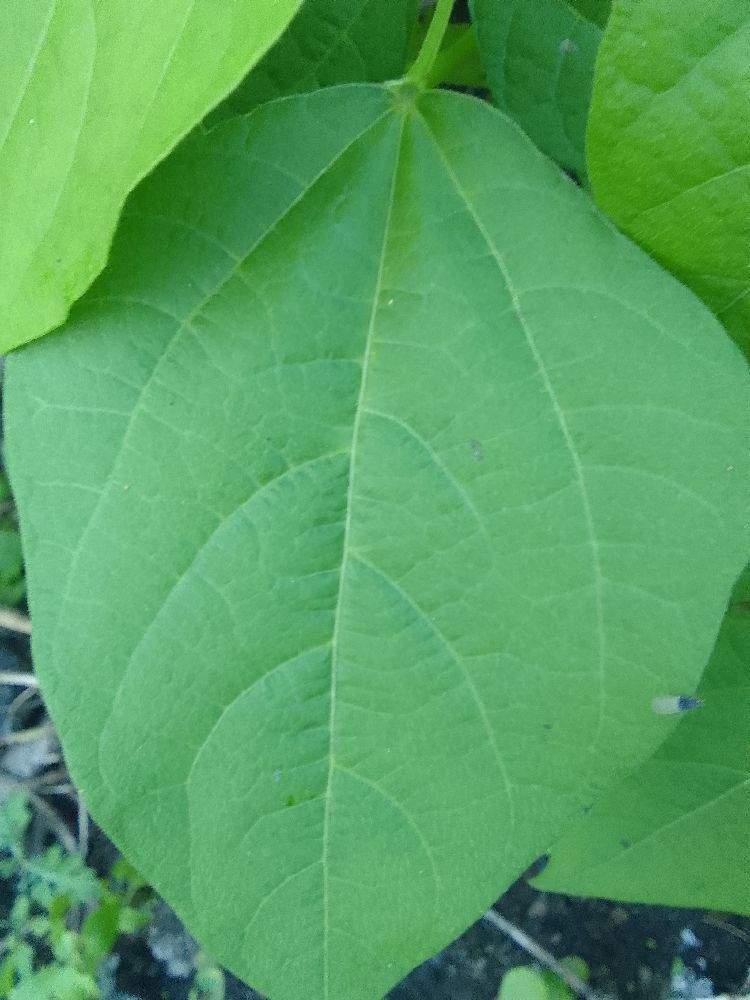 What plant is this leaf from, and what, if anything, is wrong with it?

common bean, healthy
